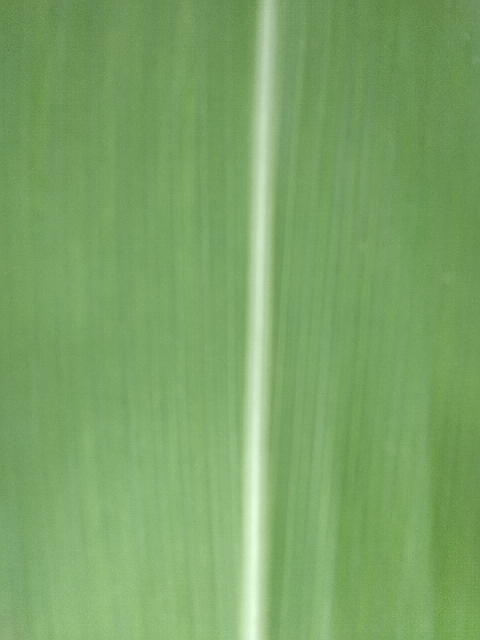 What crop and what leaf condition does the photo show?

maize, healthy
